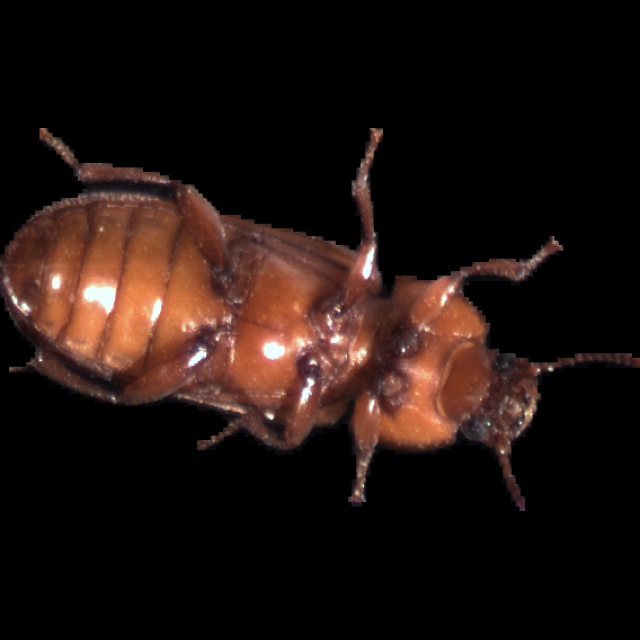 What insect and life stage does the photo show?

mealworm beetle
